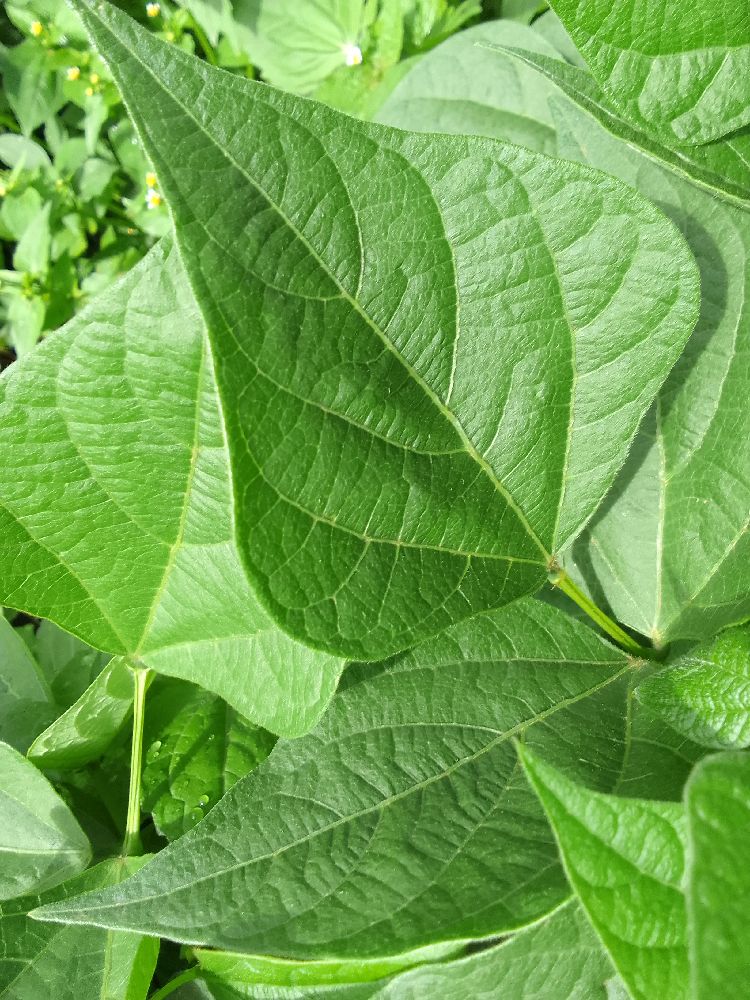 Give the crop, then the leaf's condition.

common bean, healthy
